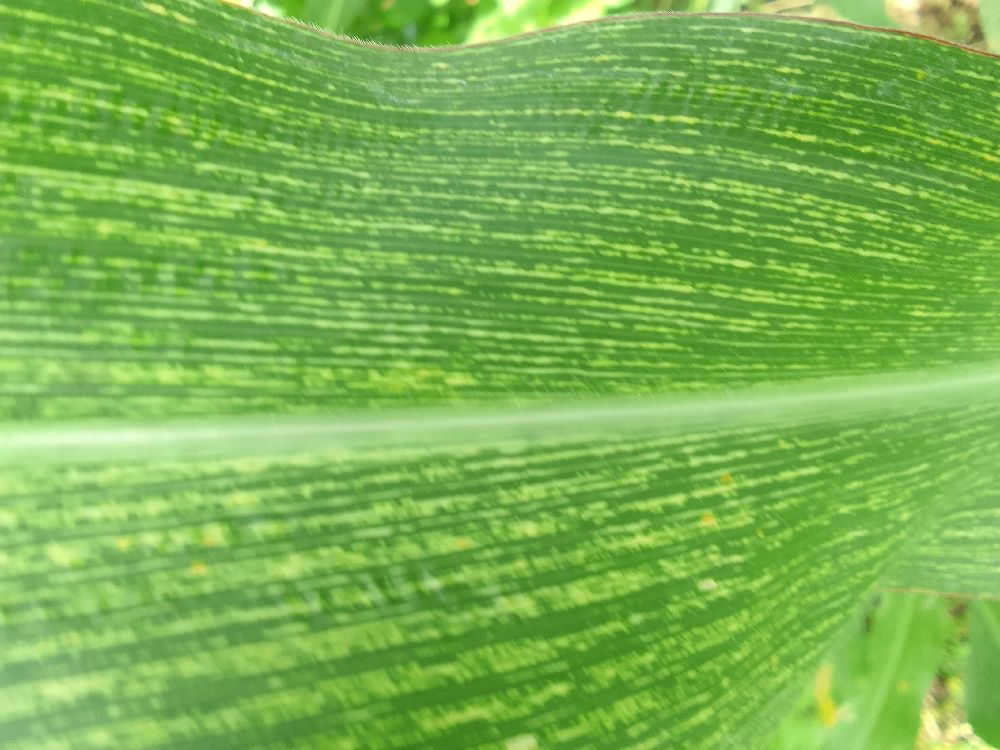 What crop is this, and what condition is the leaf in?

maize, maize streak virus
